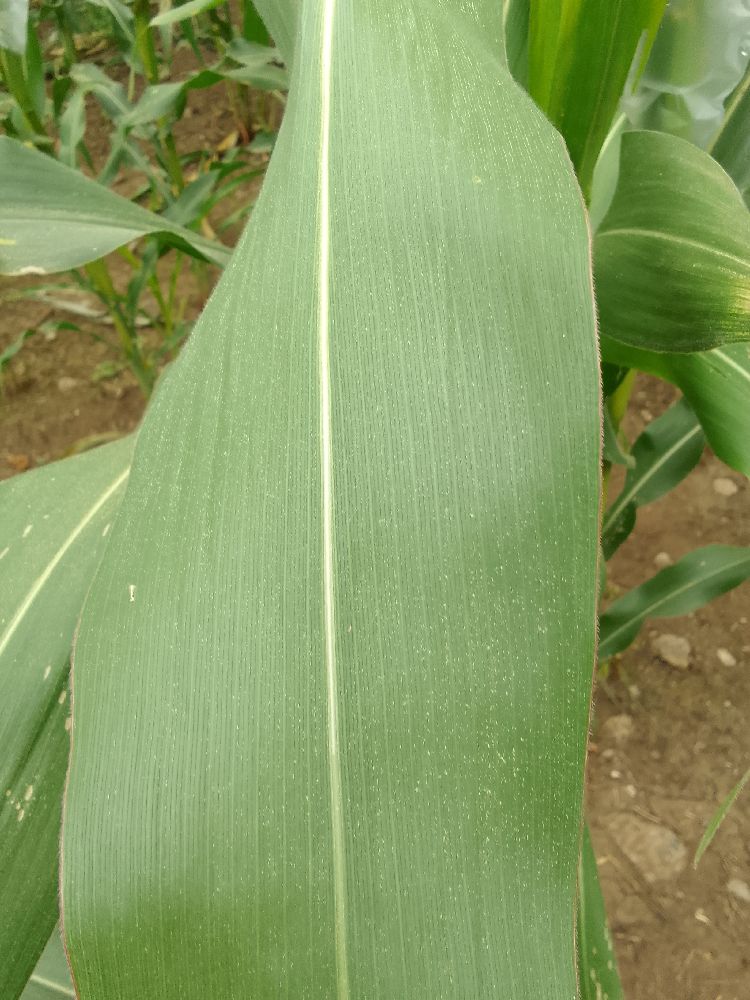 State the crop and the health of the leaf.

maize, healthy
